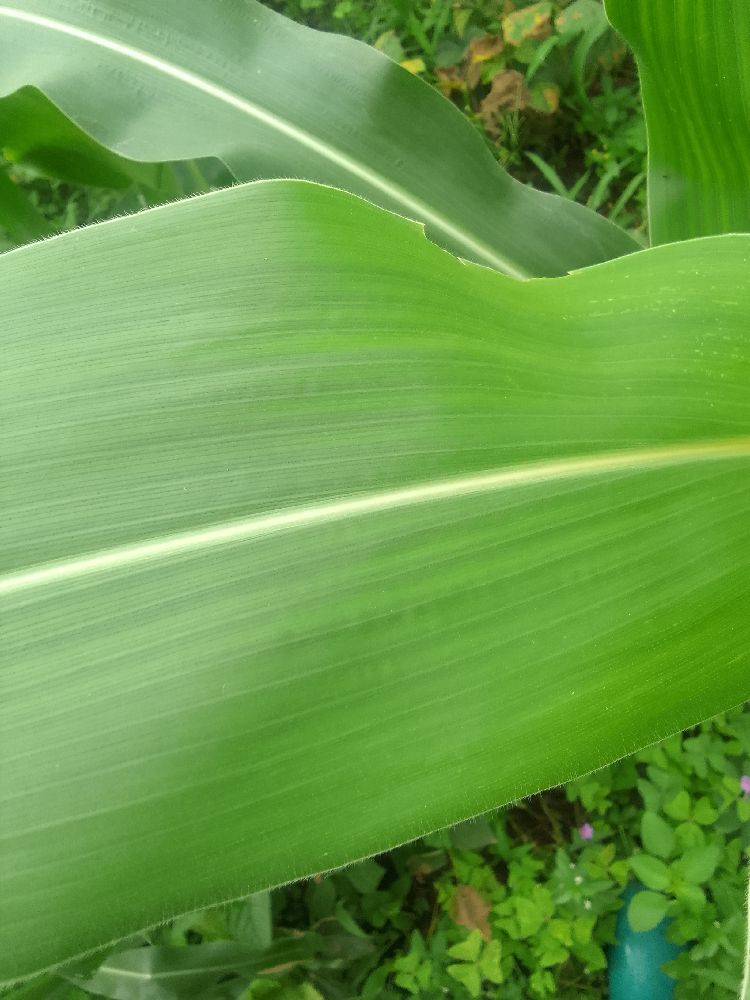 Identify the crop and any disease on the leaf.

maize, healthy
